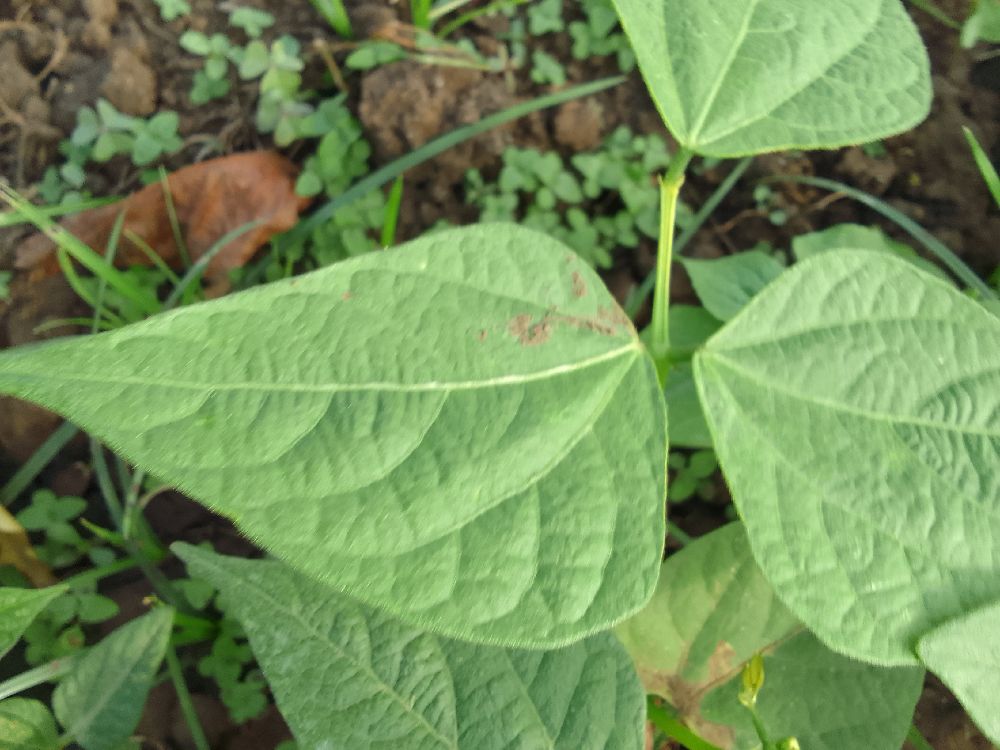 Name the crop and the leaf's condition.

common bean, healthy
